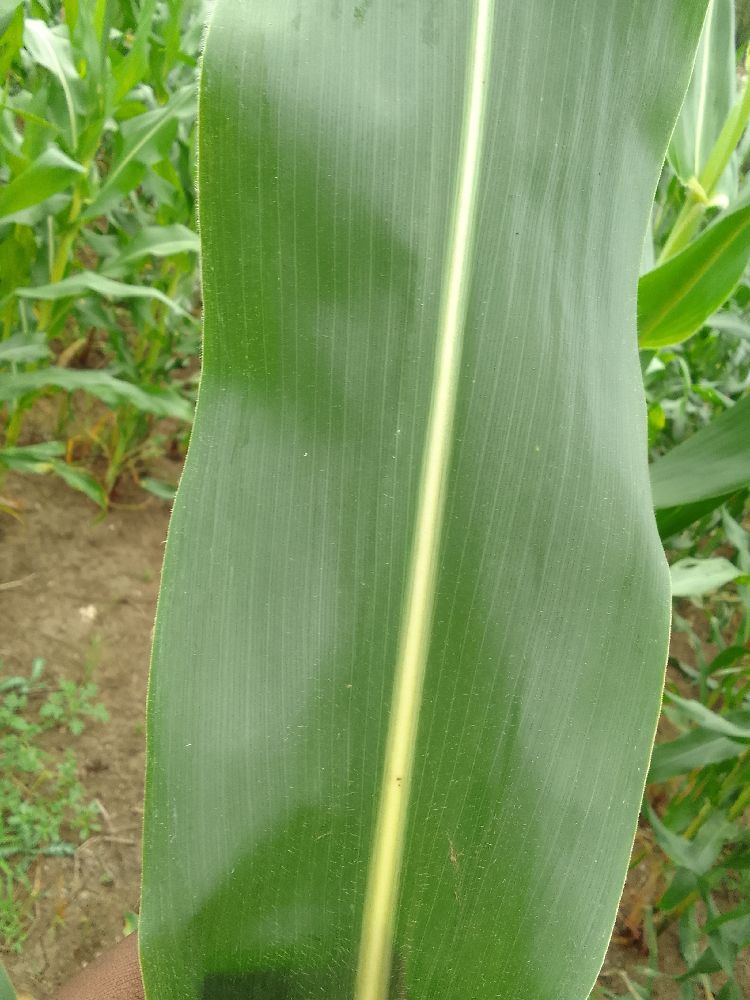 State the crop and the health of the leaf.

maize, healthy
